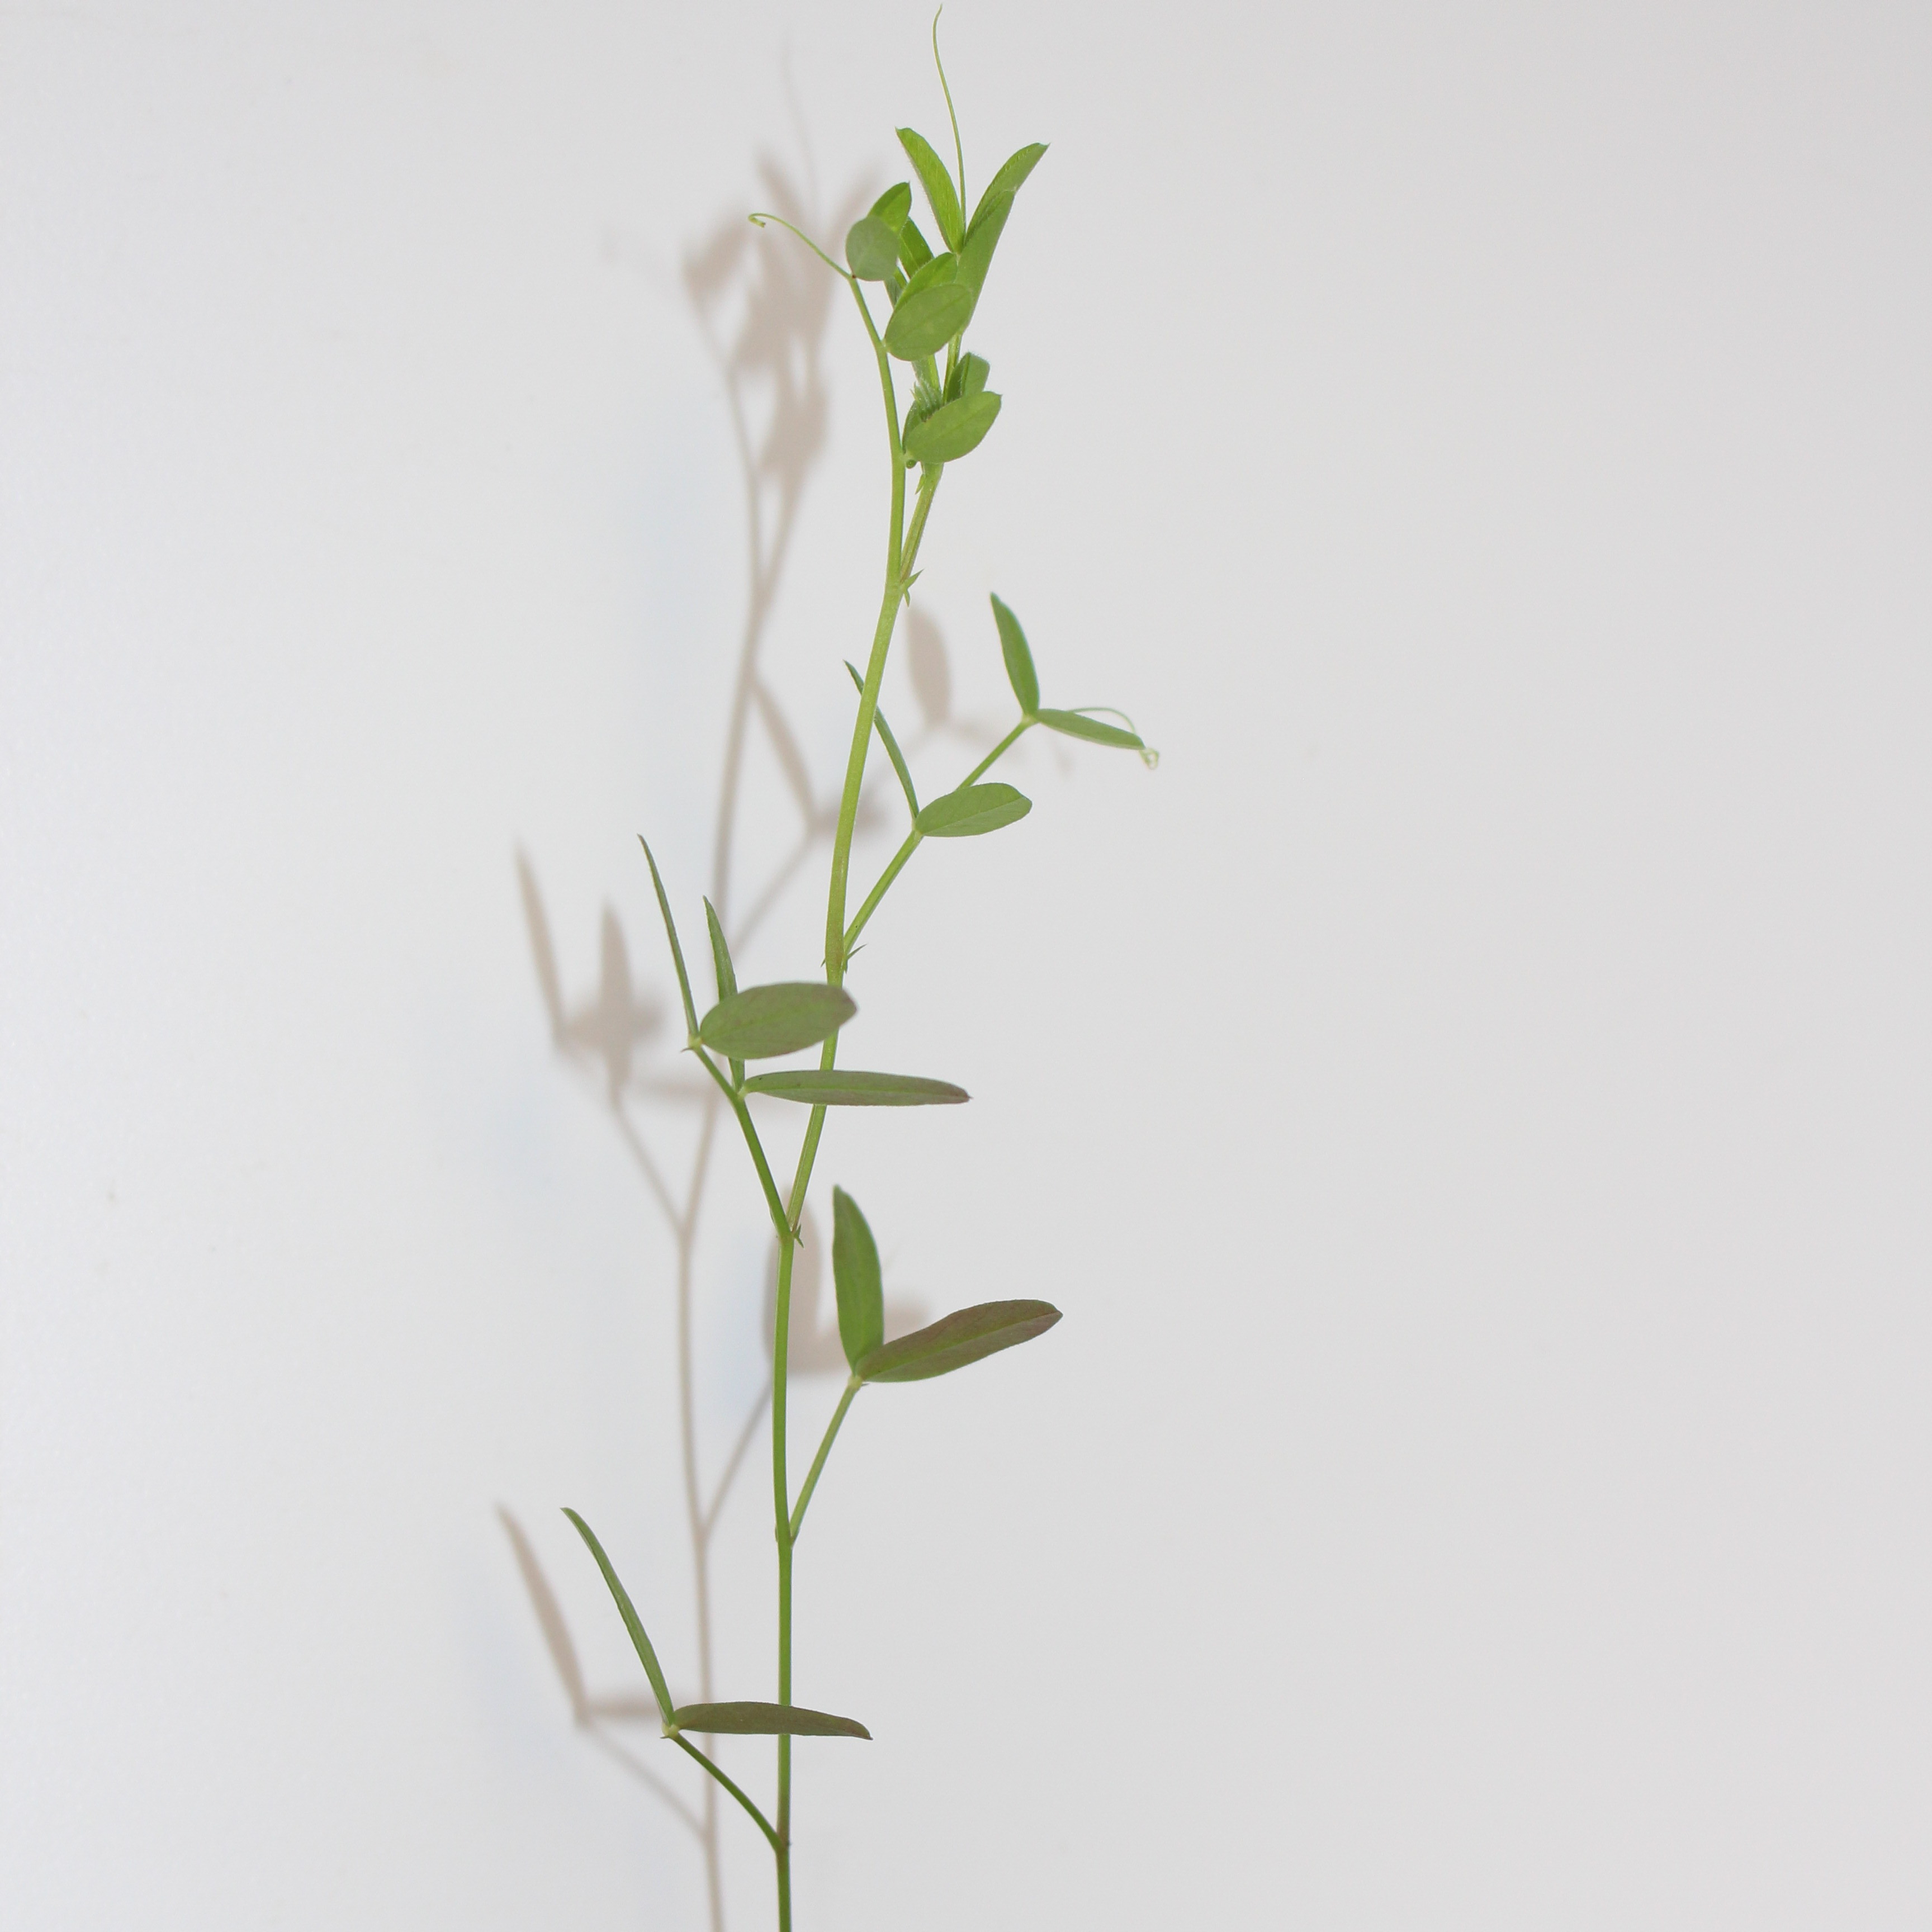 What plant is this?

Vicia sativa
